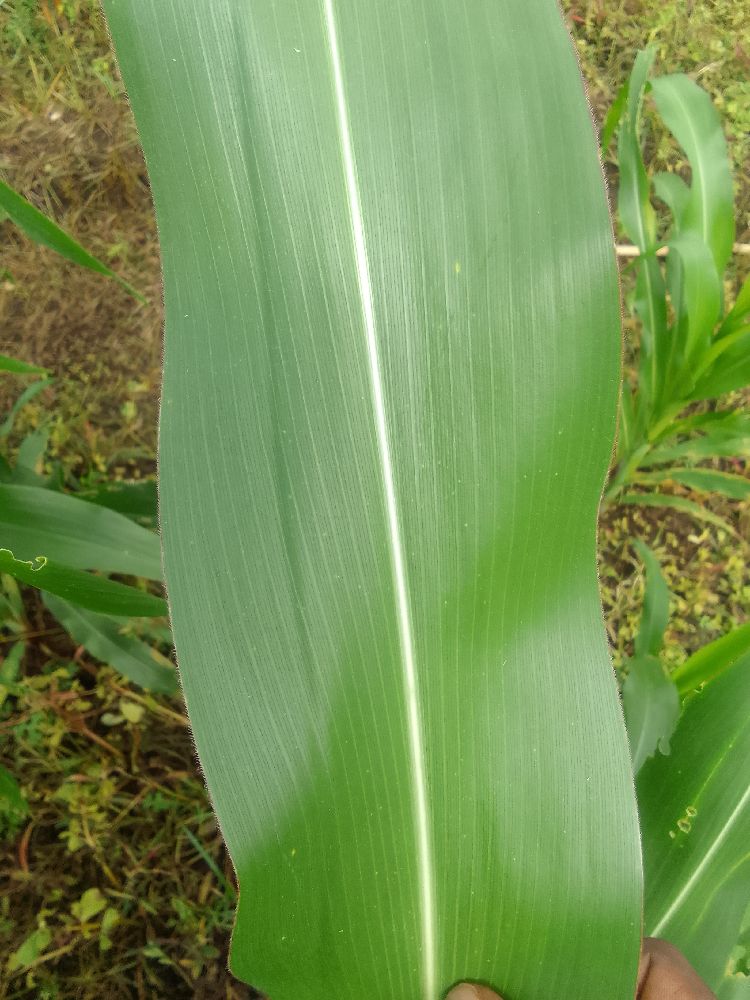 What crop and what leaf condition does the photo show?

maize, healthy
